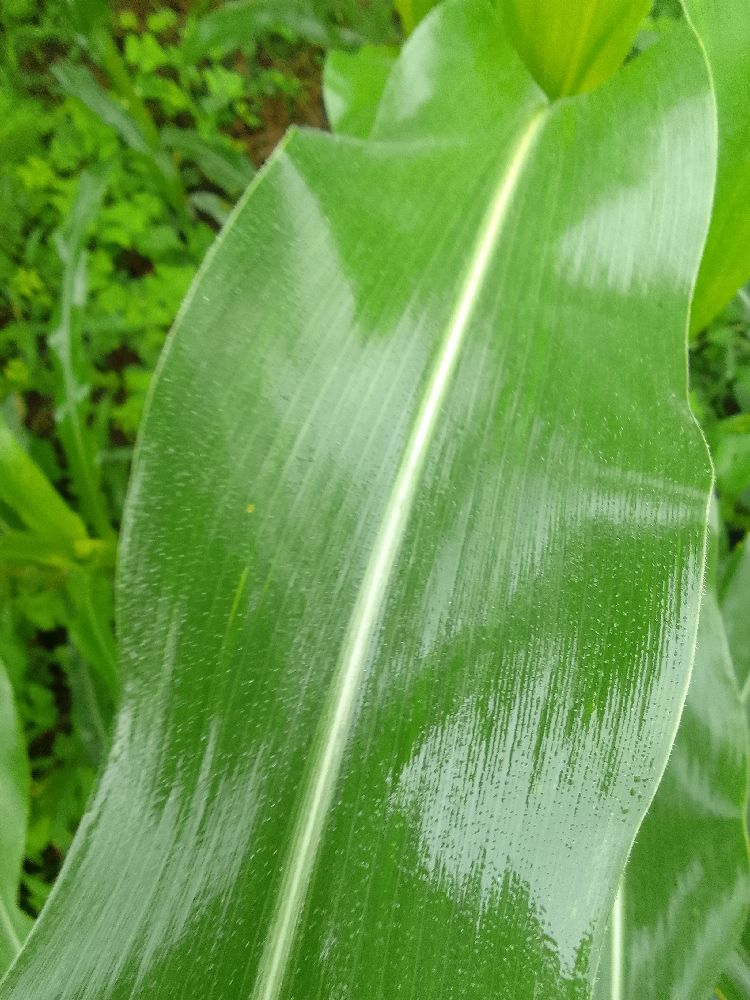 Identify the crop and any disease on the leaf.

maize, healthy
